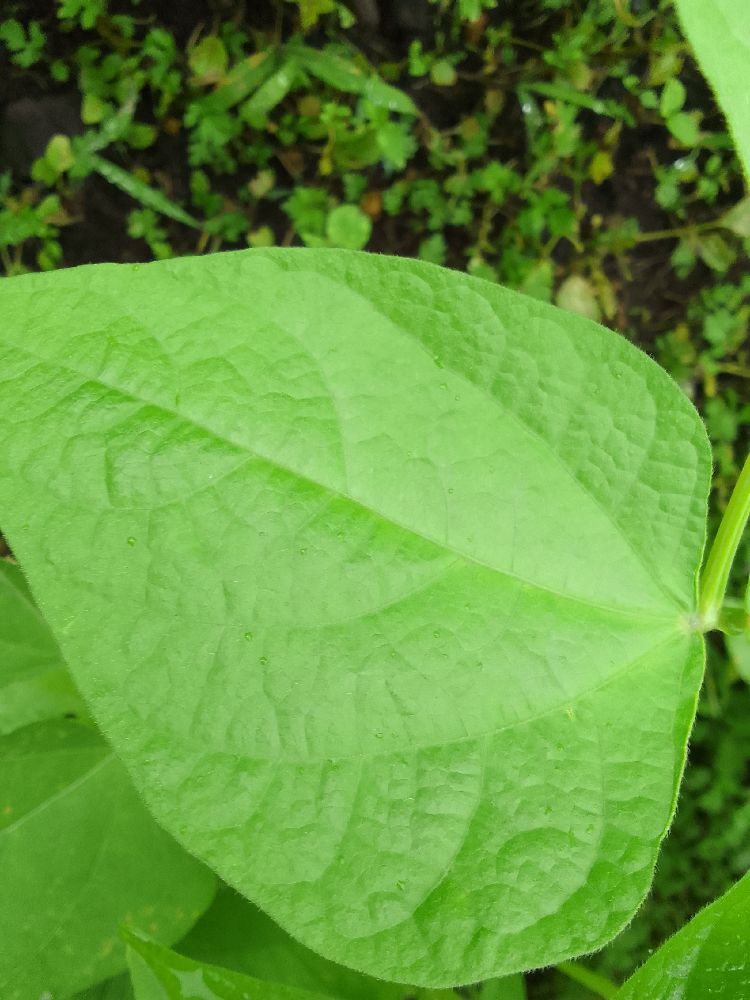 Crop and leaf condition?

common bean, healthy
